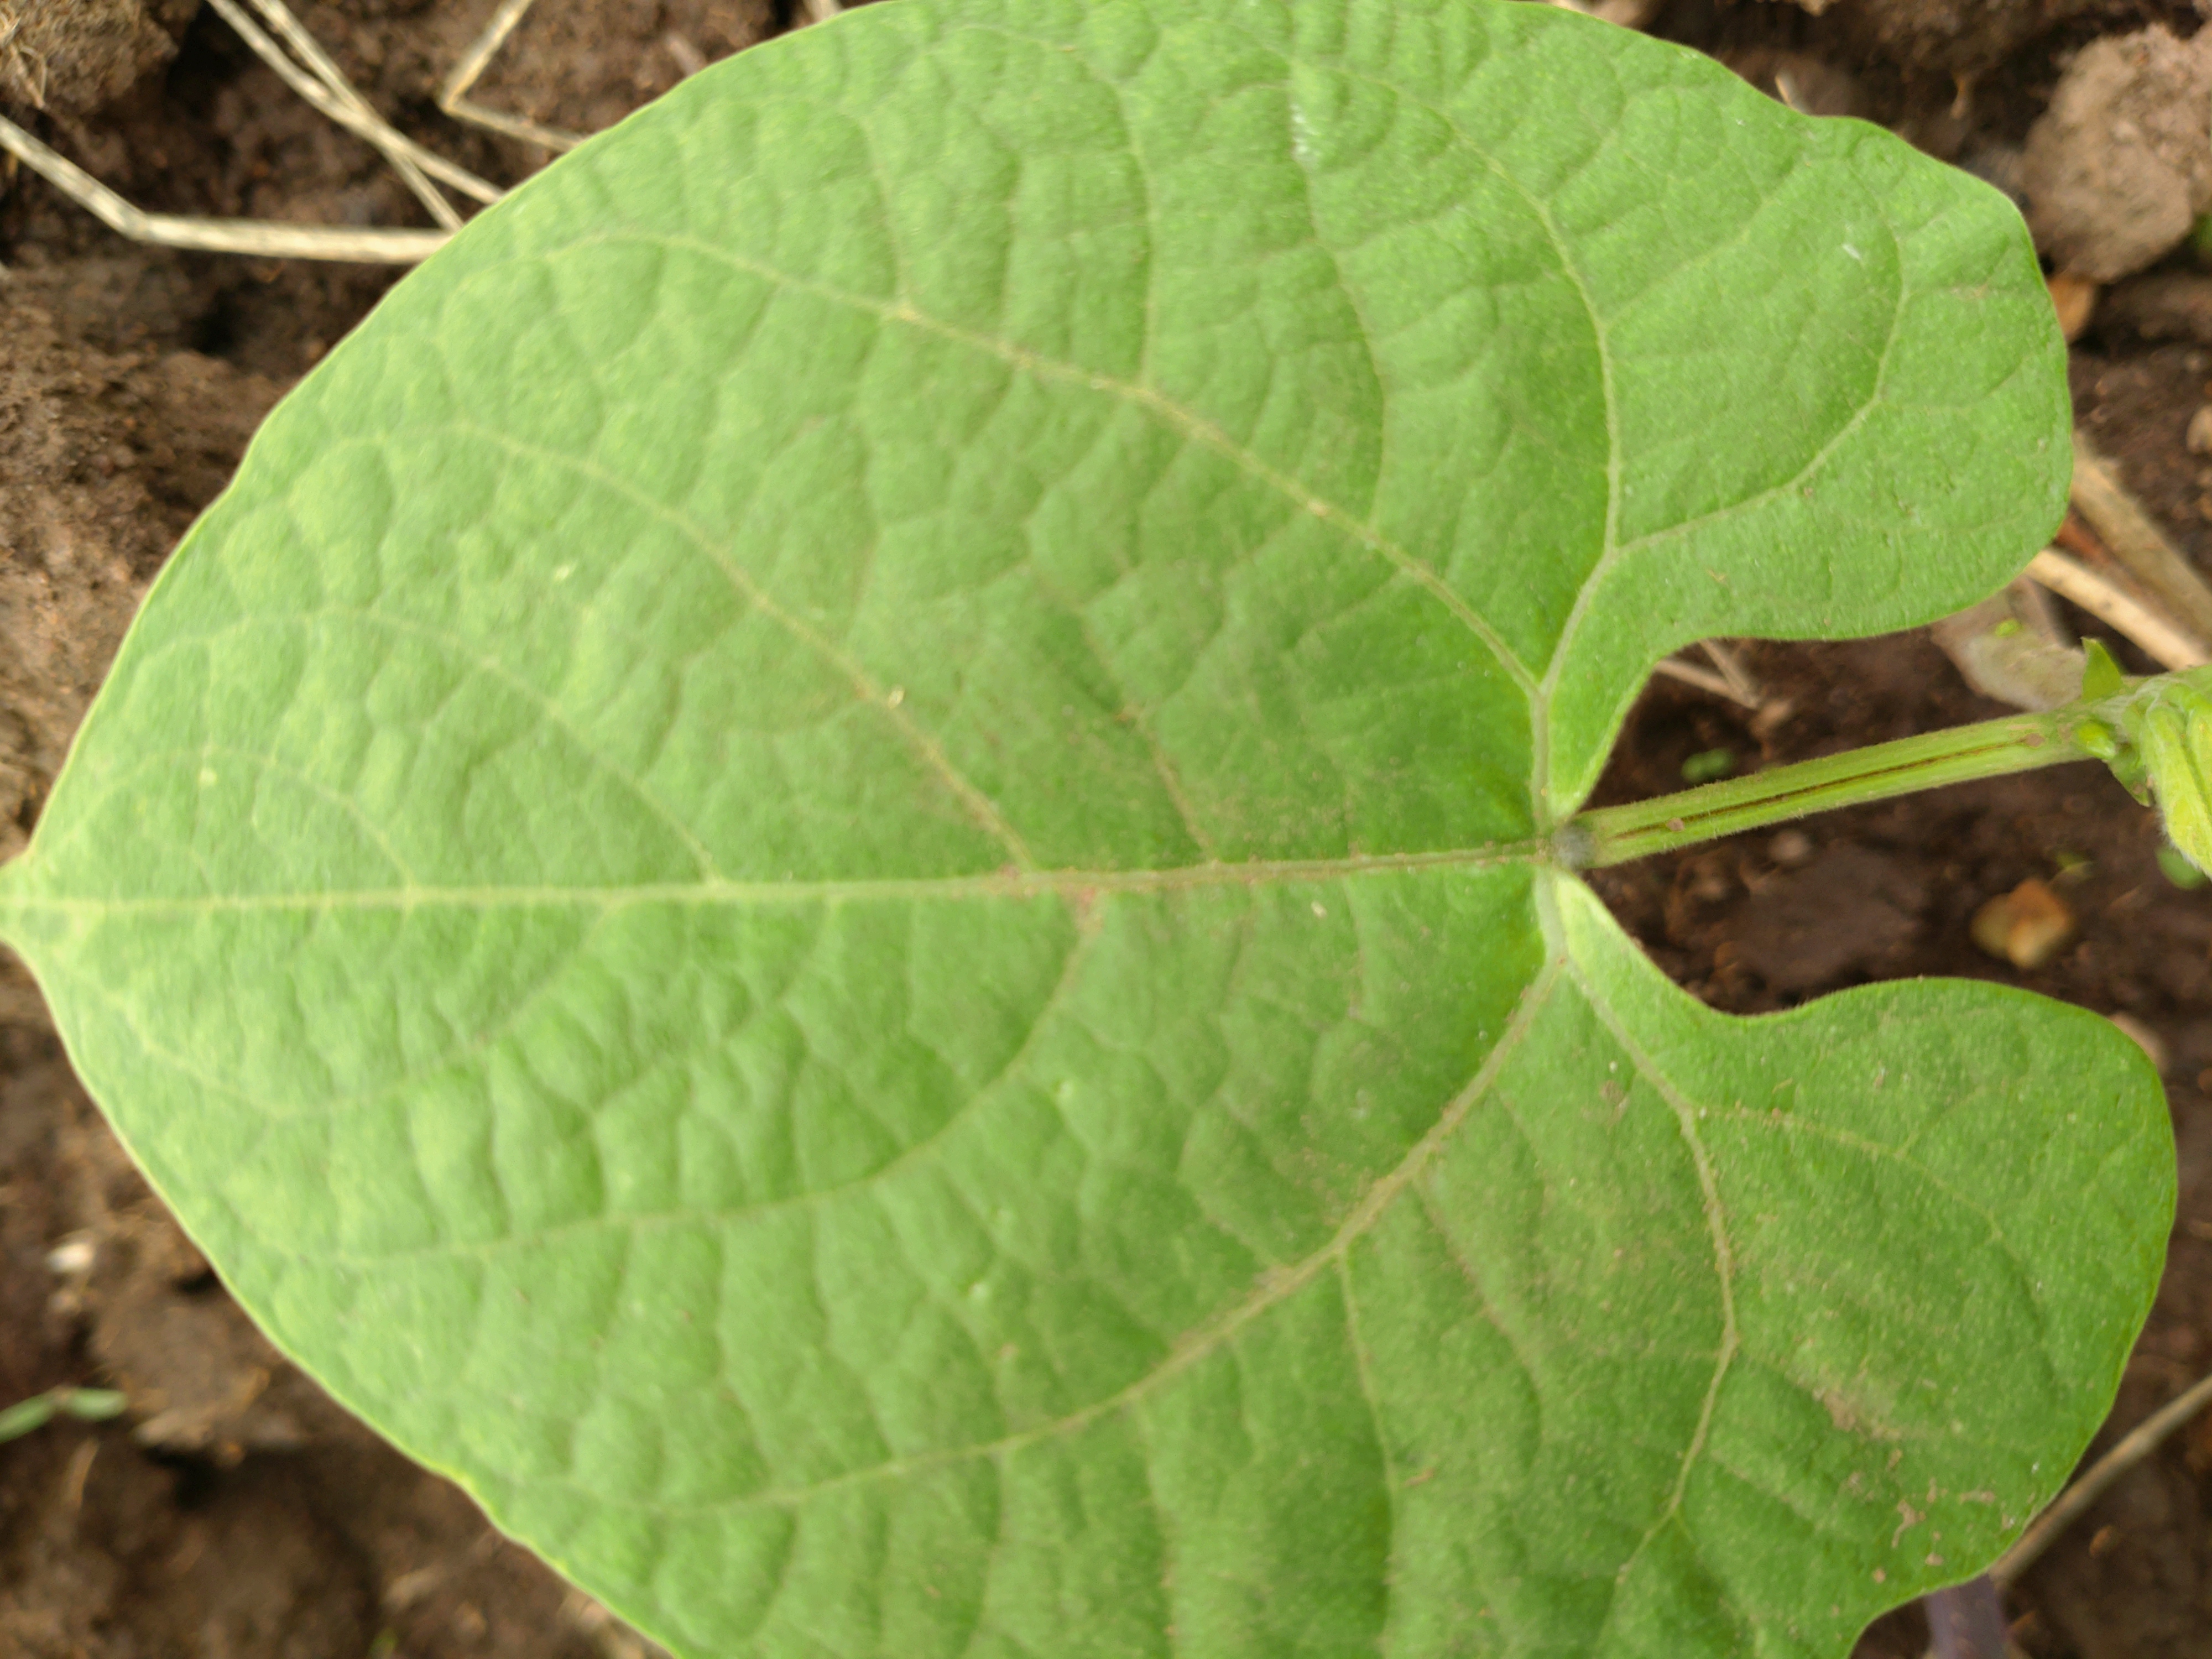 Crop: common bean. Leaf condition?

healthy
